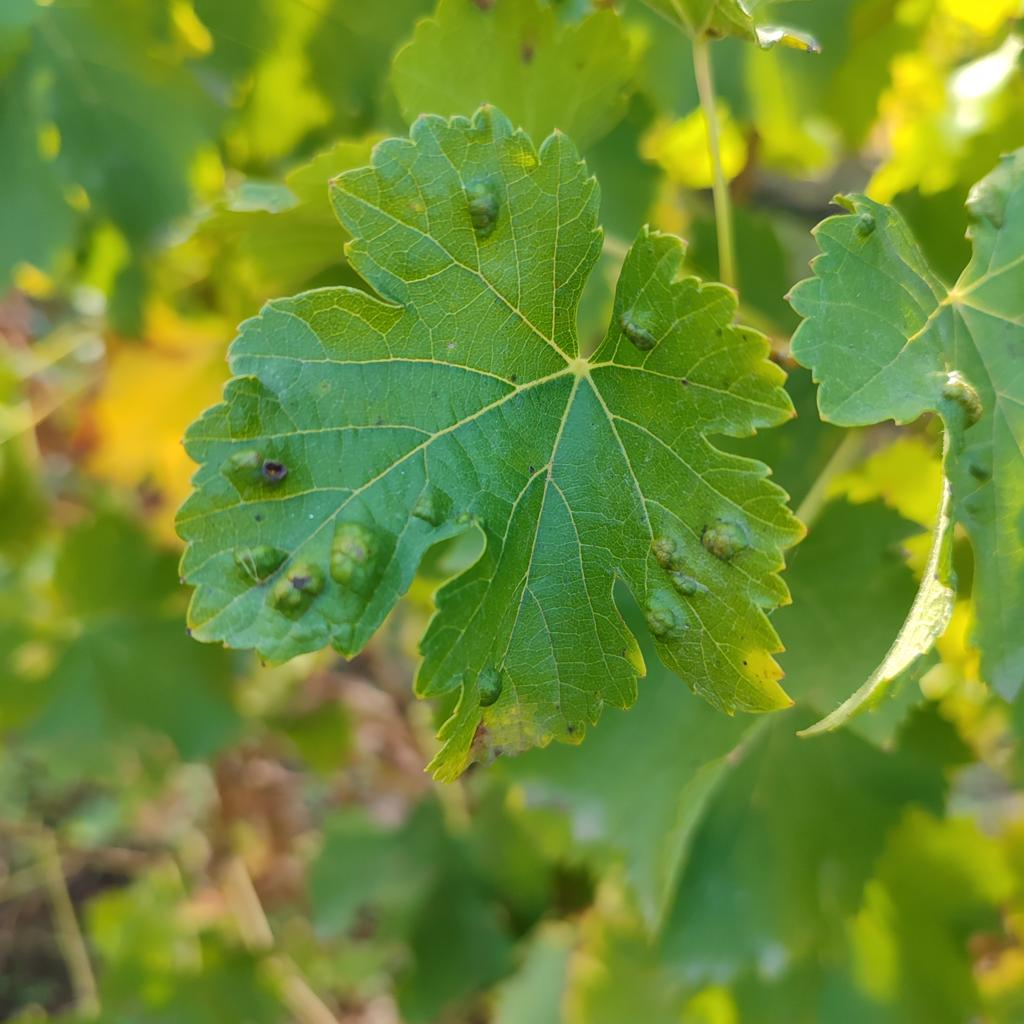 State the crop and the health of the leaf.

grapevine, erineum mite
